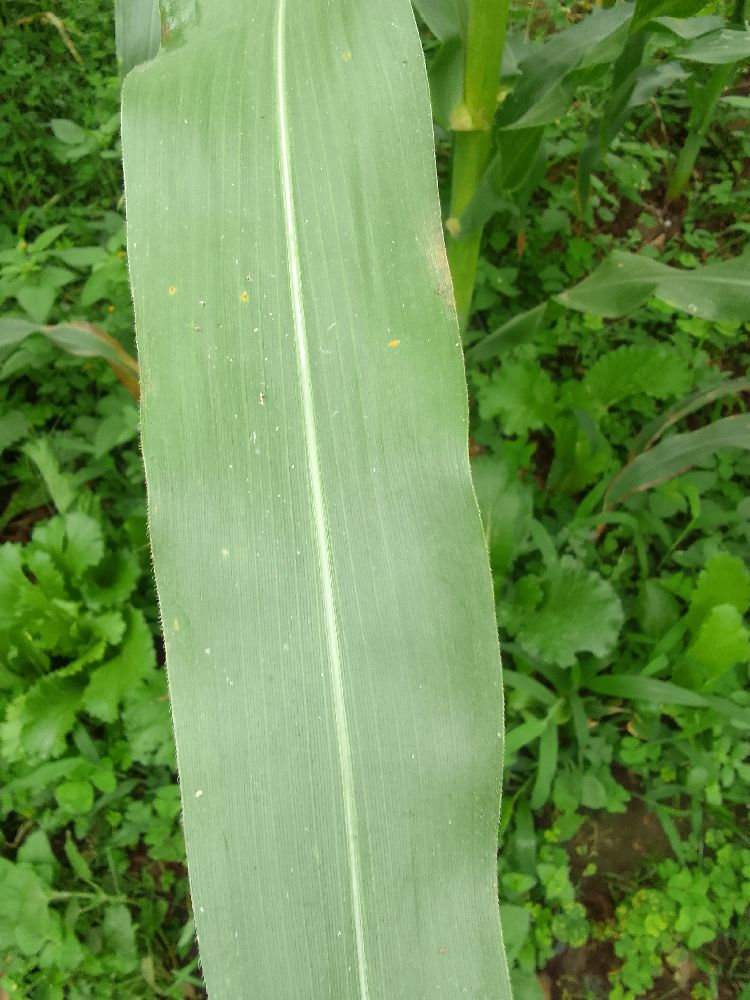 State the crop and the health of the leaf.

maize, healthy
